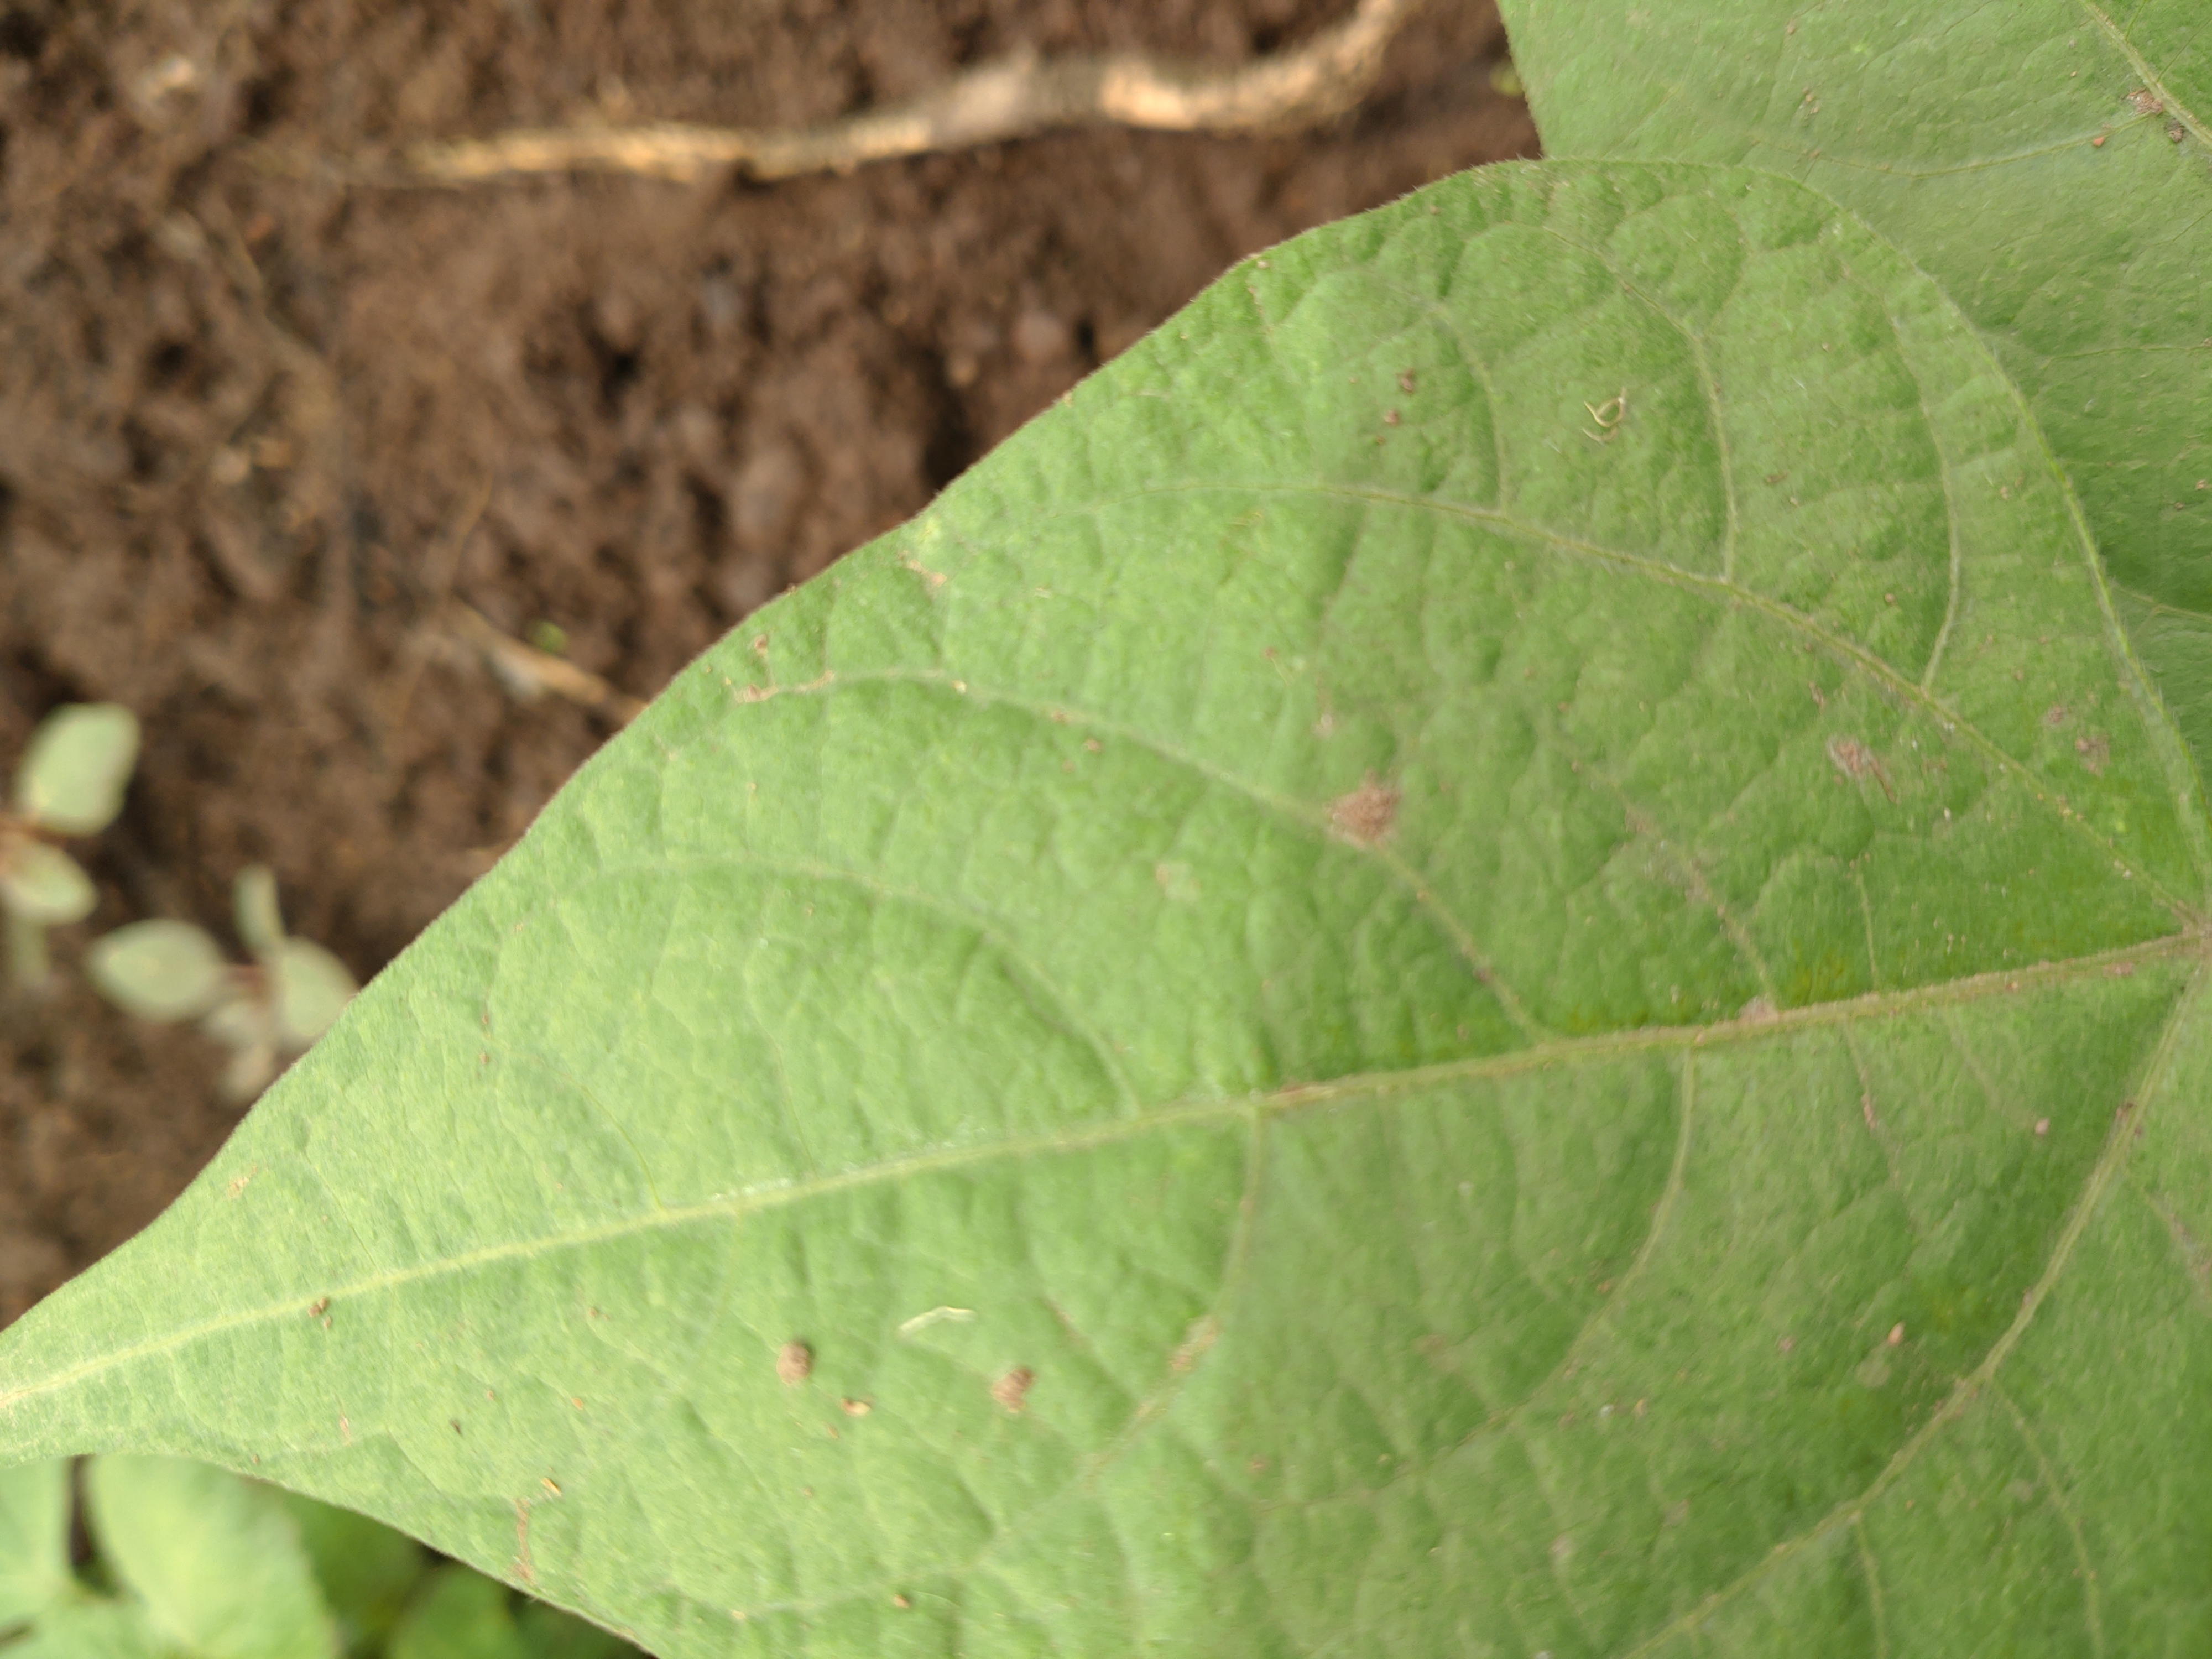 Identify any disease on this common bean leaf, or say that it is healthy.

healthy
